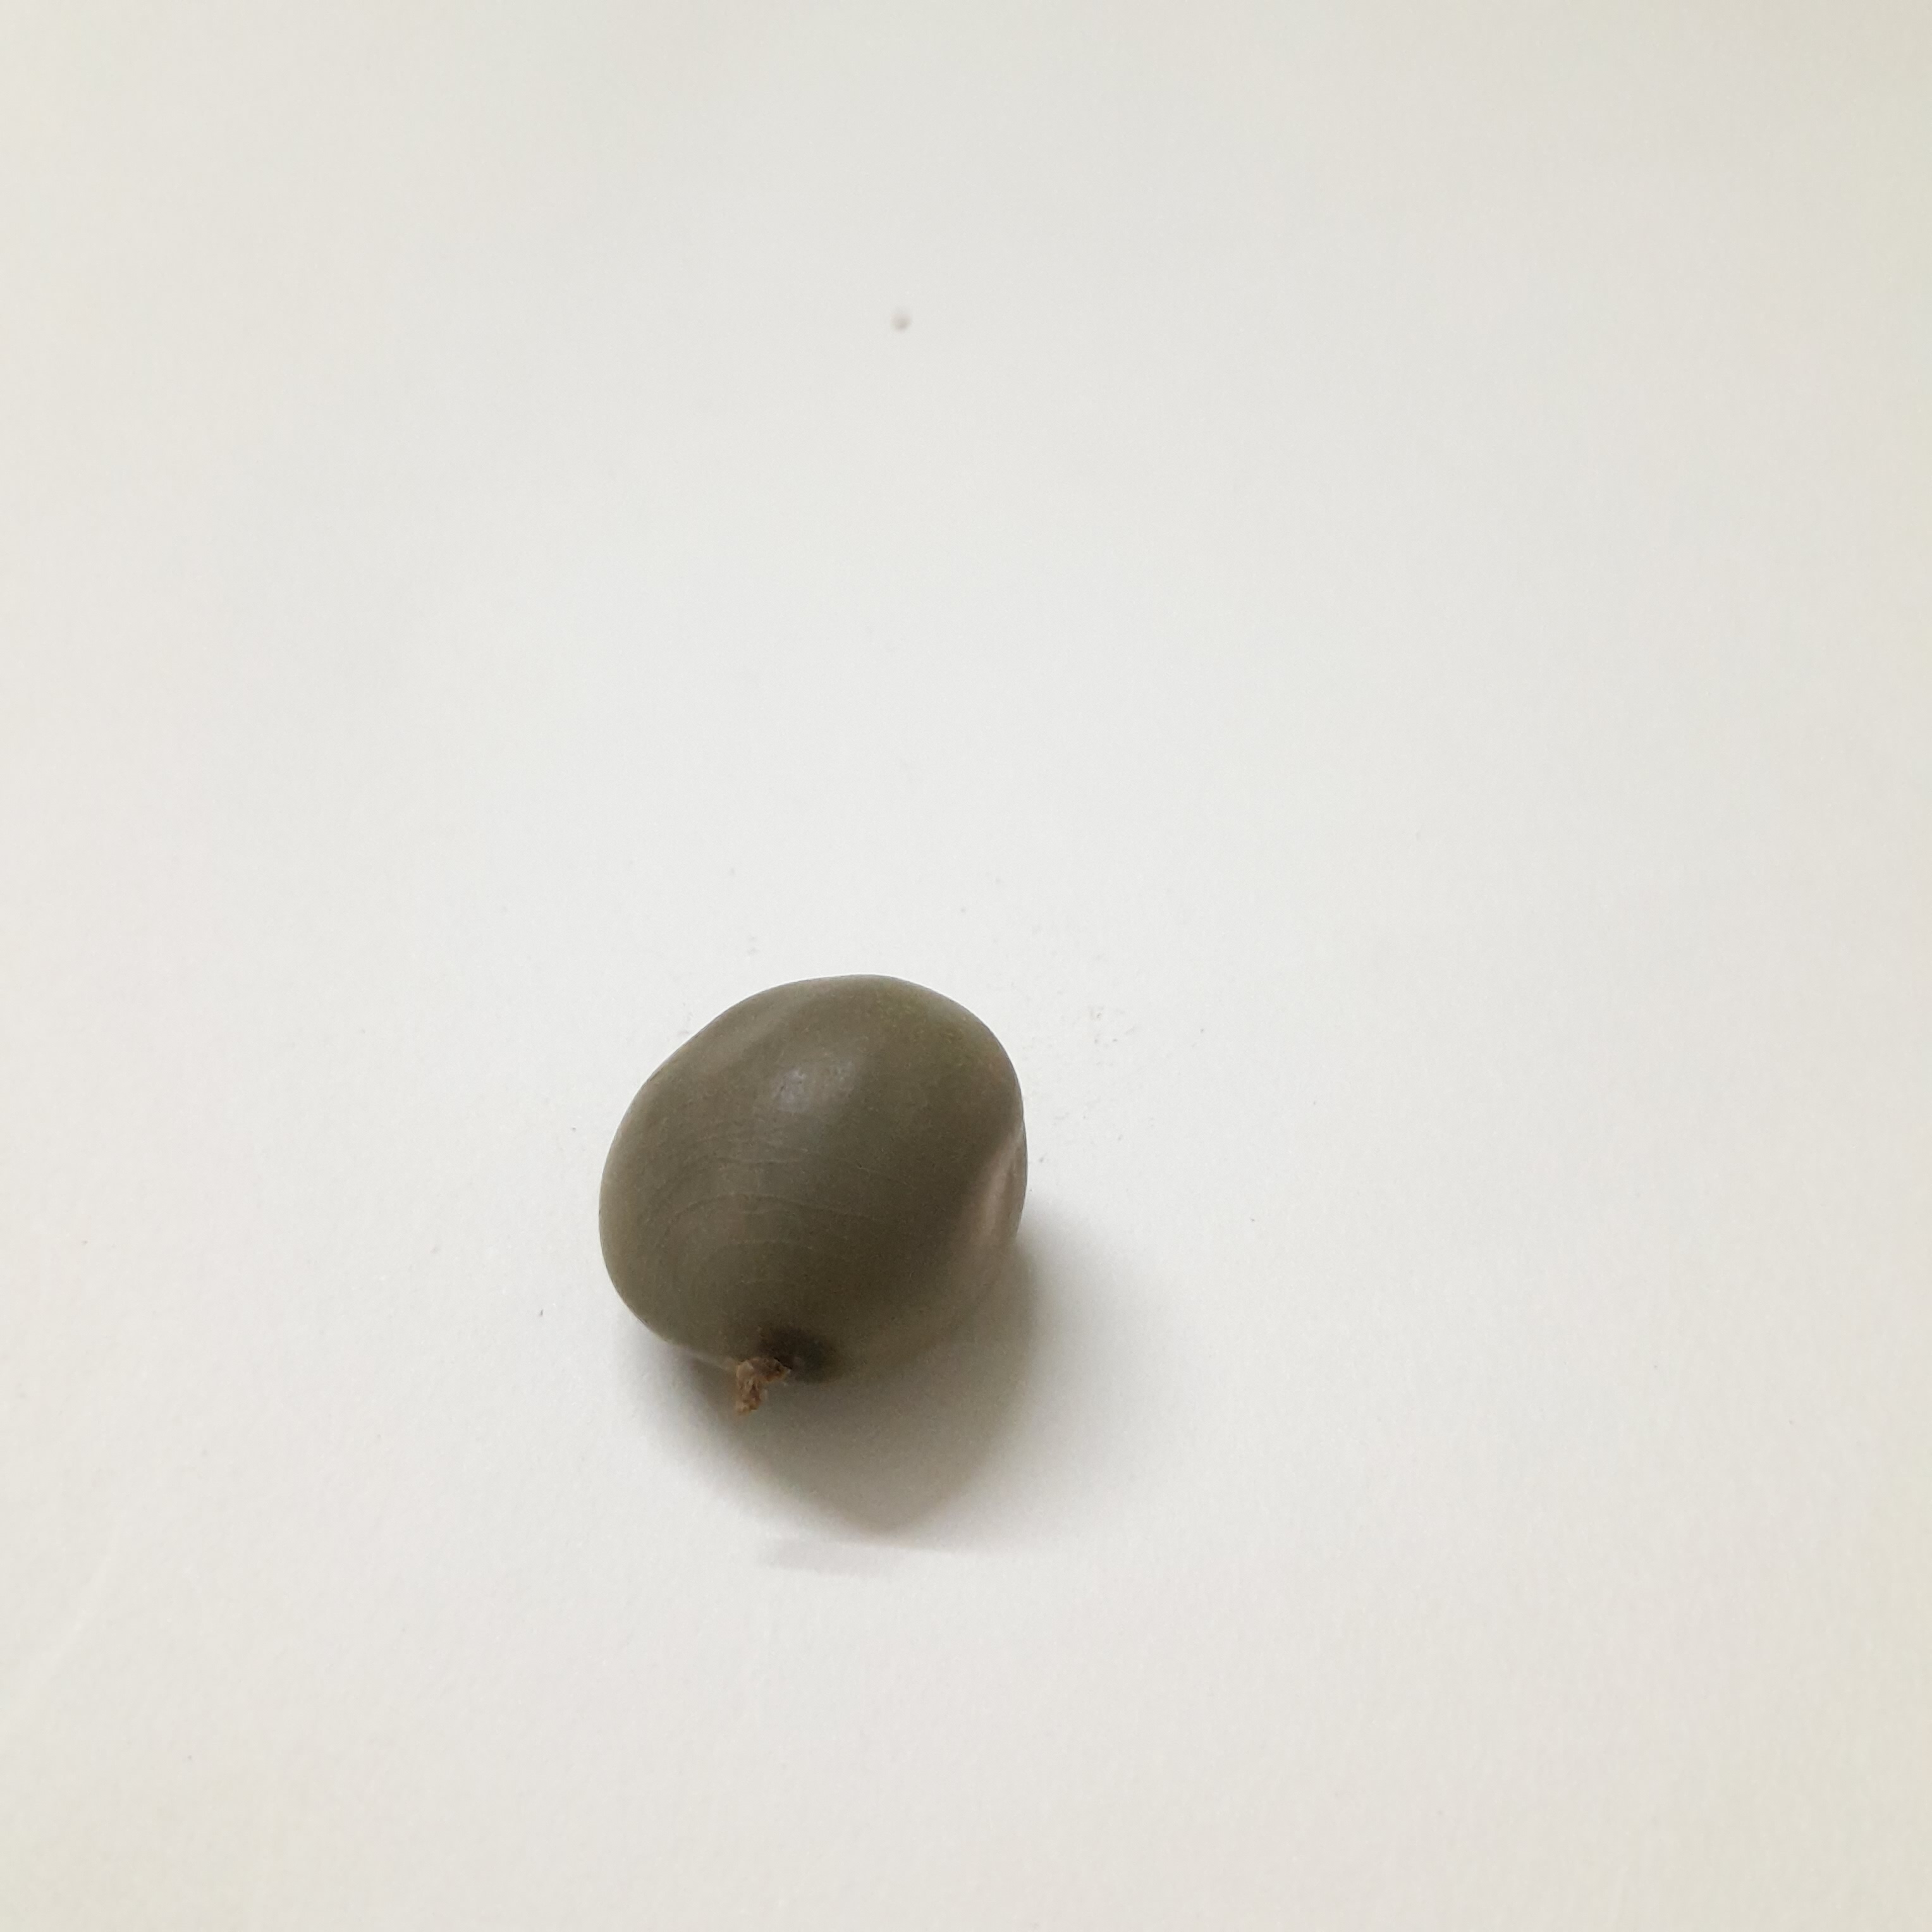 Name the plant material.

sagargota
